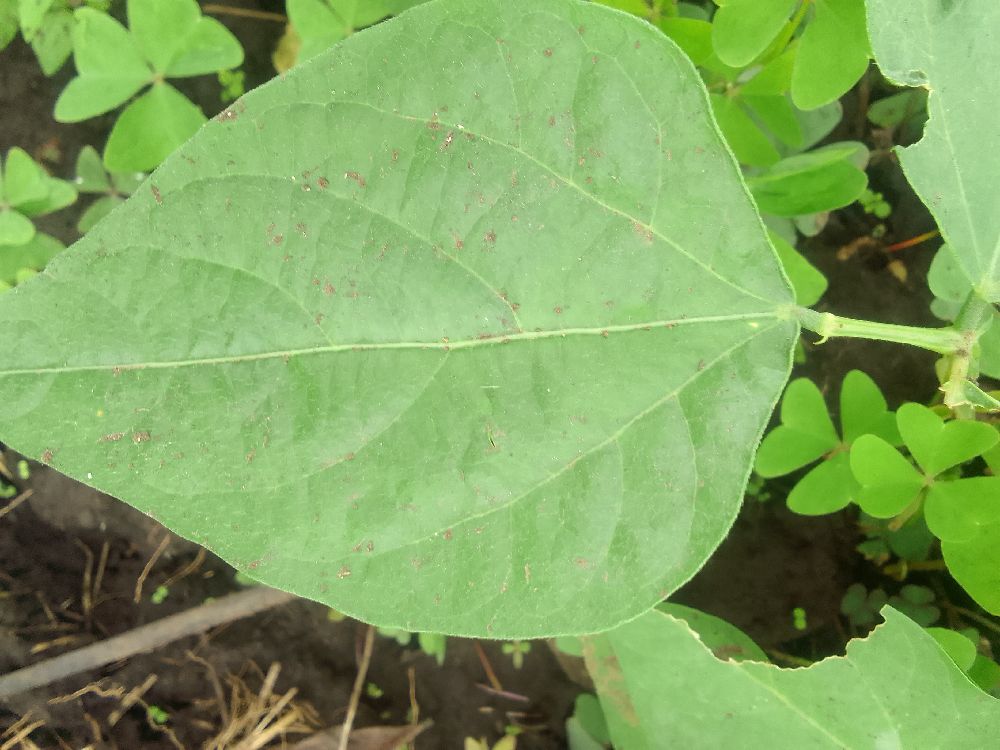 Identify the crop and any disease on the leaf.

common bean, healthy
